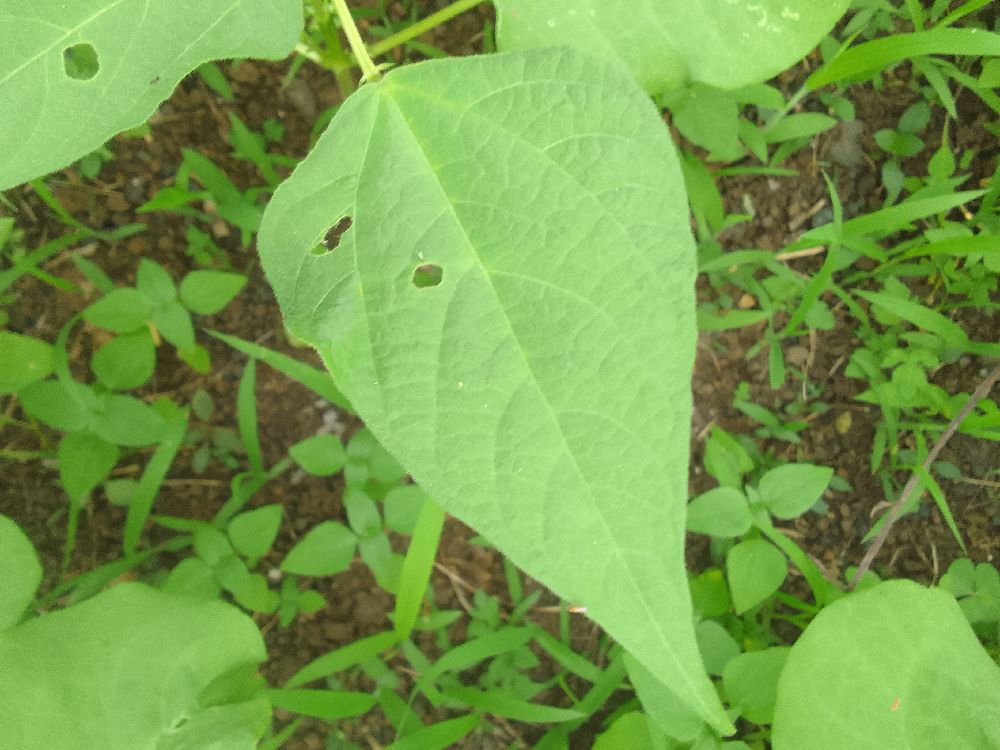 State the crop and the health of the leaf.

common bean, healthy
